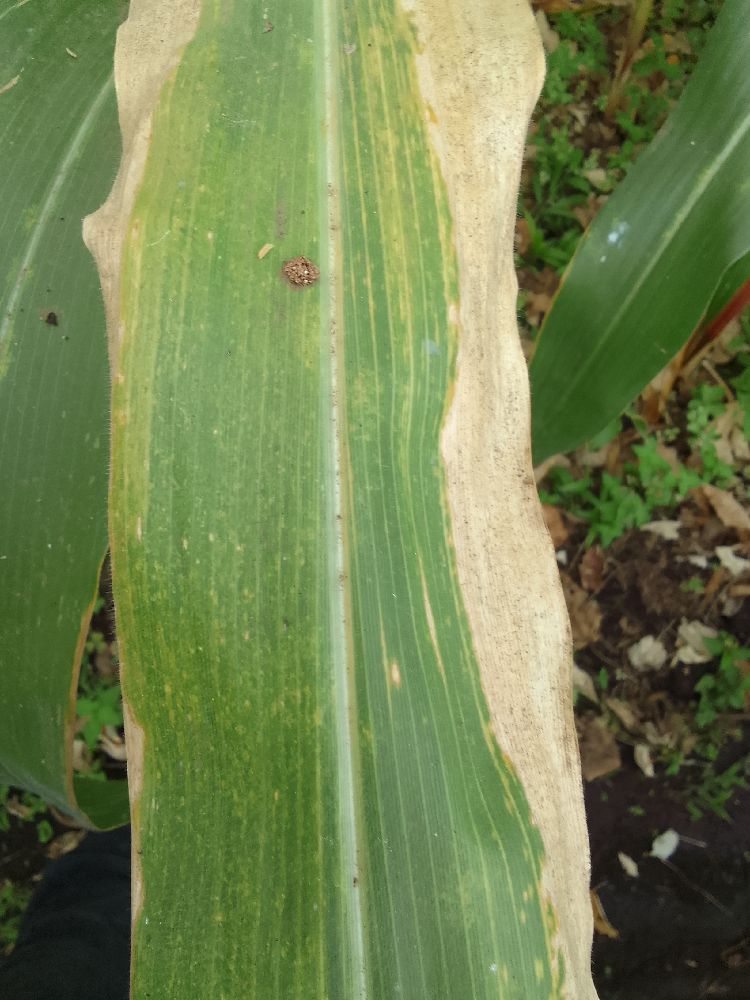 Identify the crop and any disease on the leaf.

maize, maize lethal necrosis
